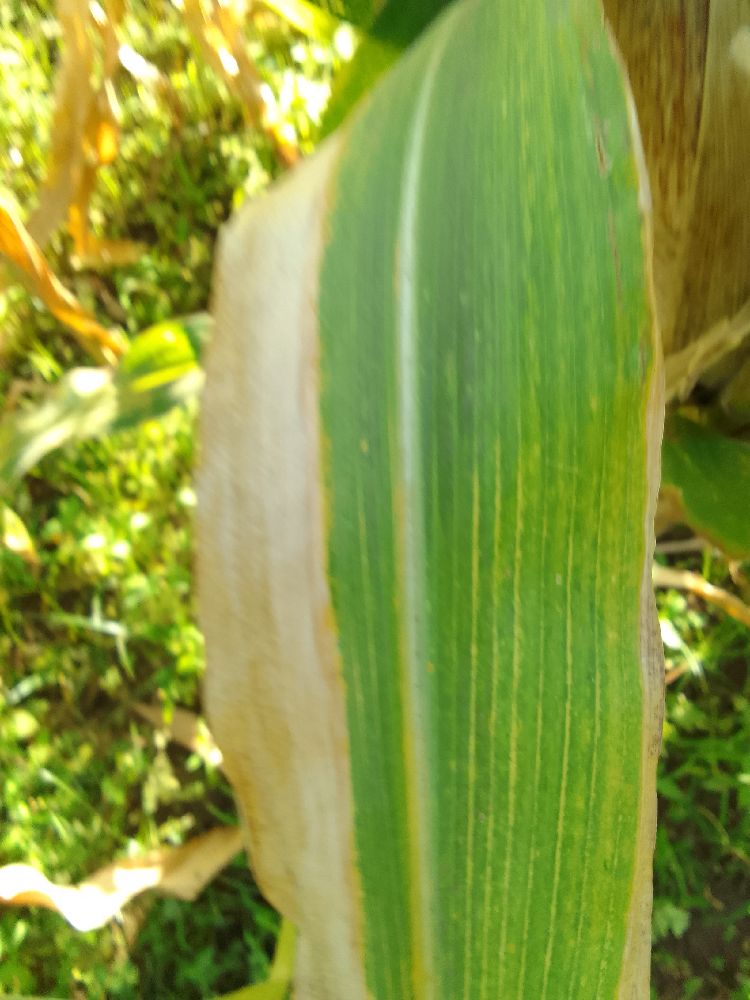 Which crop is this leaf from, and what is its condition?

maize, maize lethal necrosis
